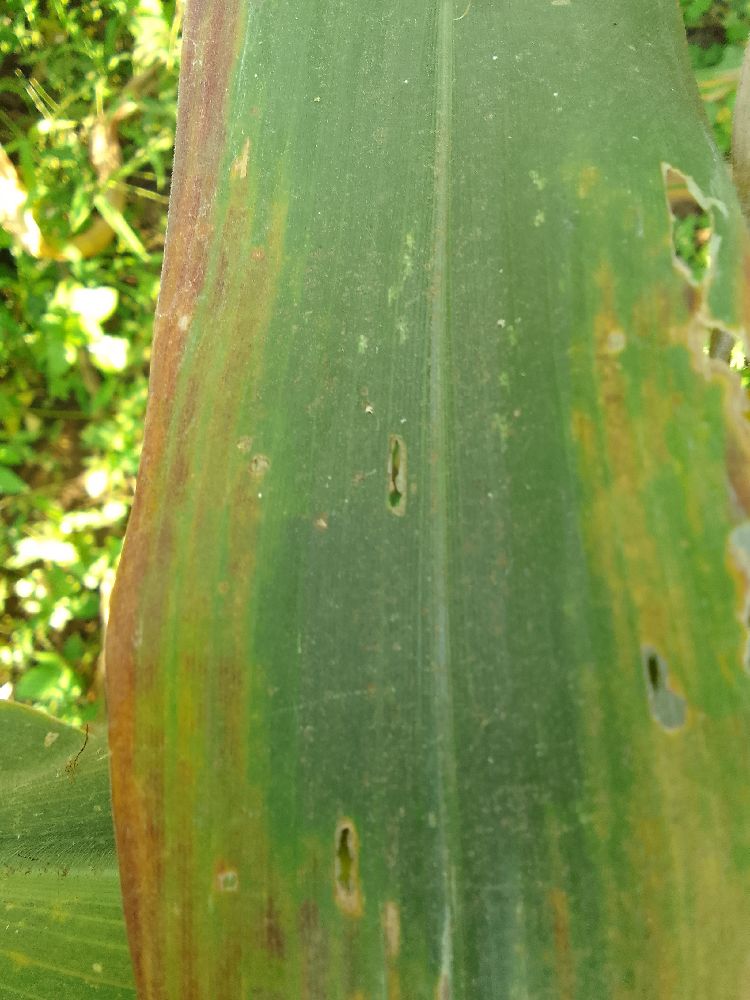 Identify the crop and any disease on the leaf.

maize, maize lethal necrosis
